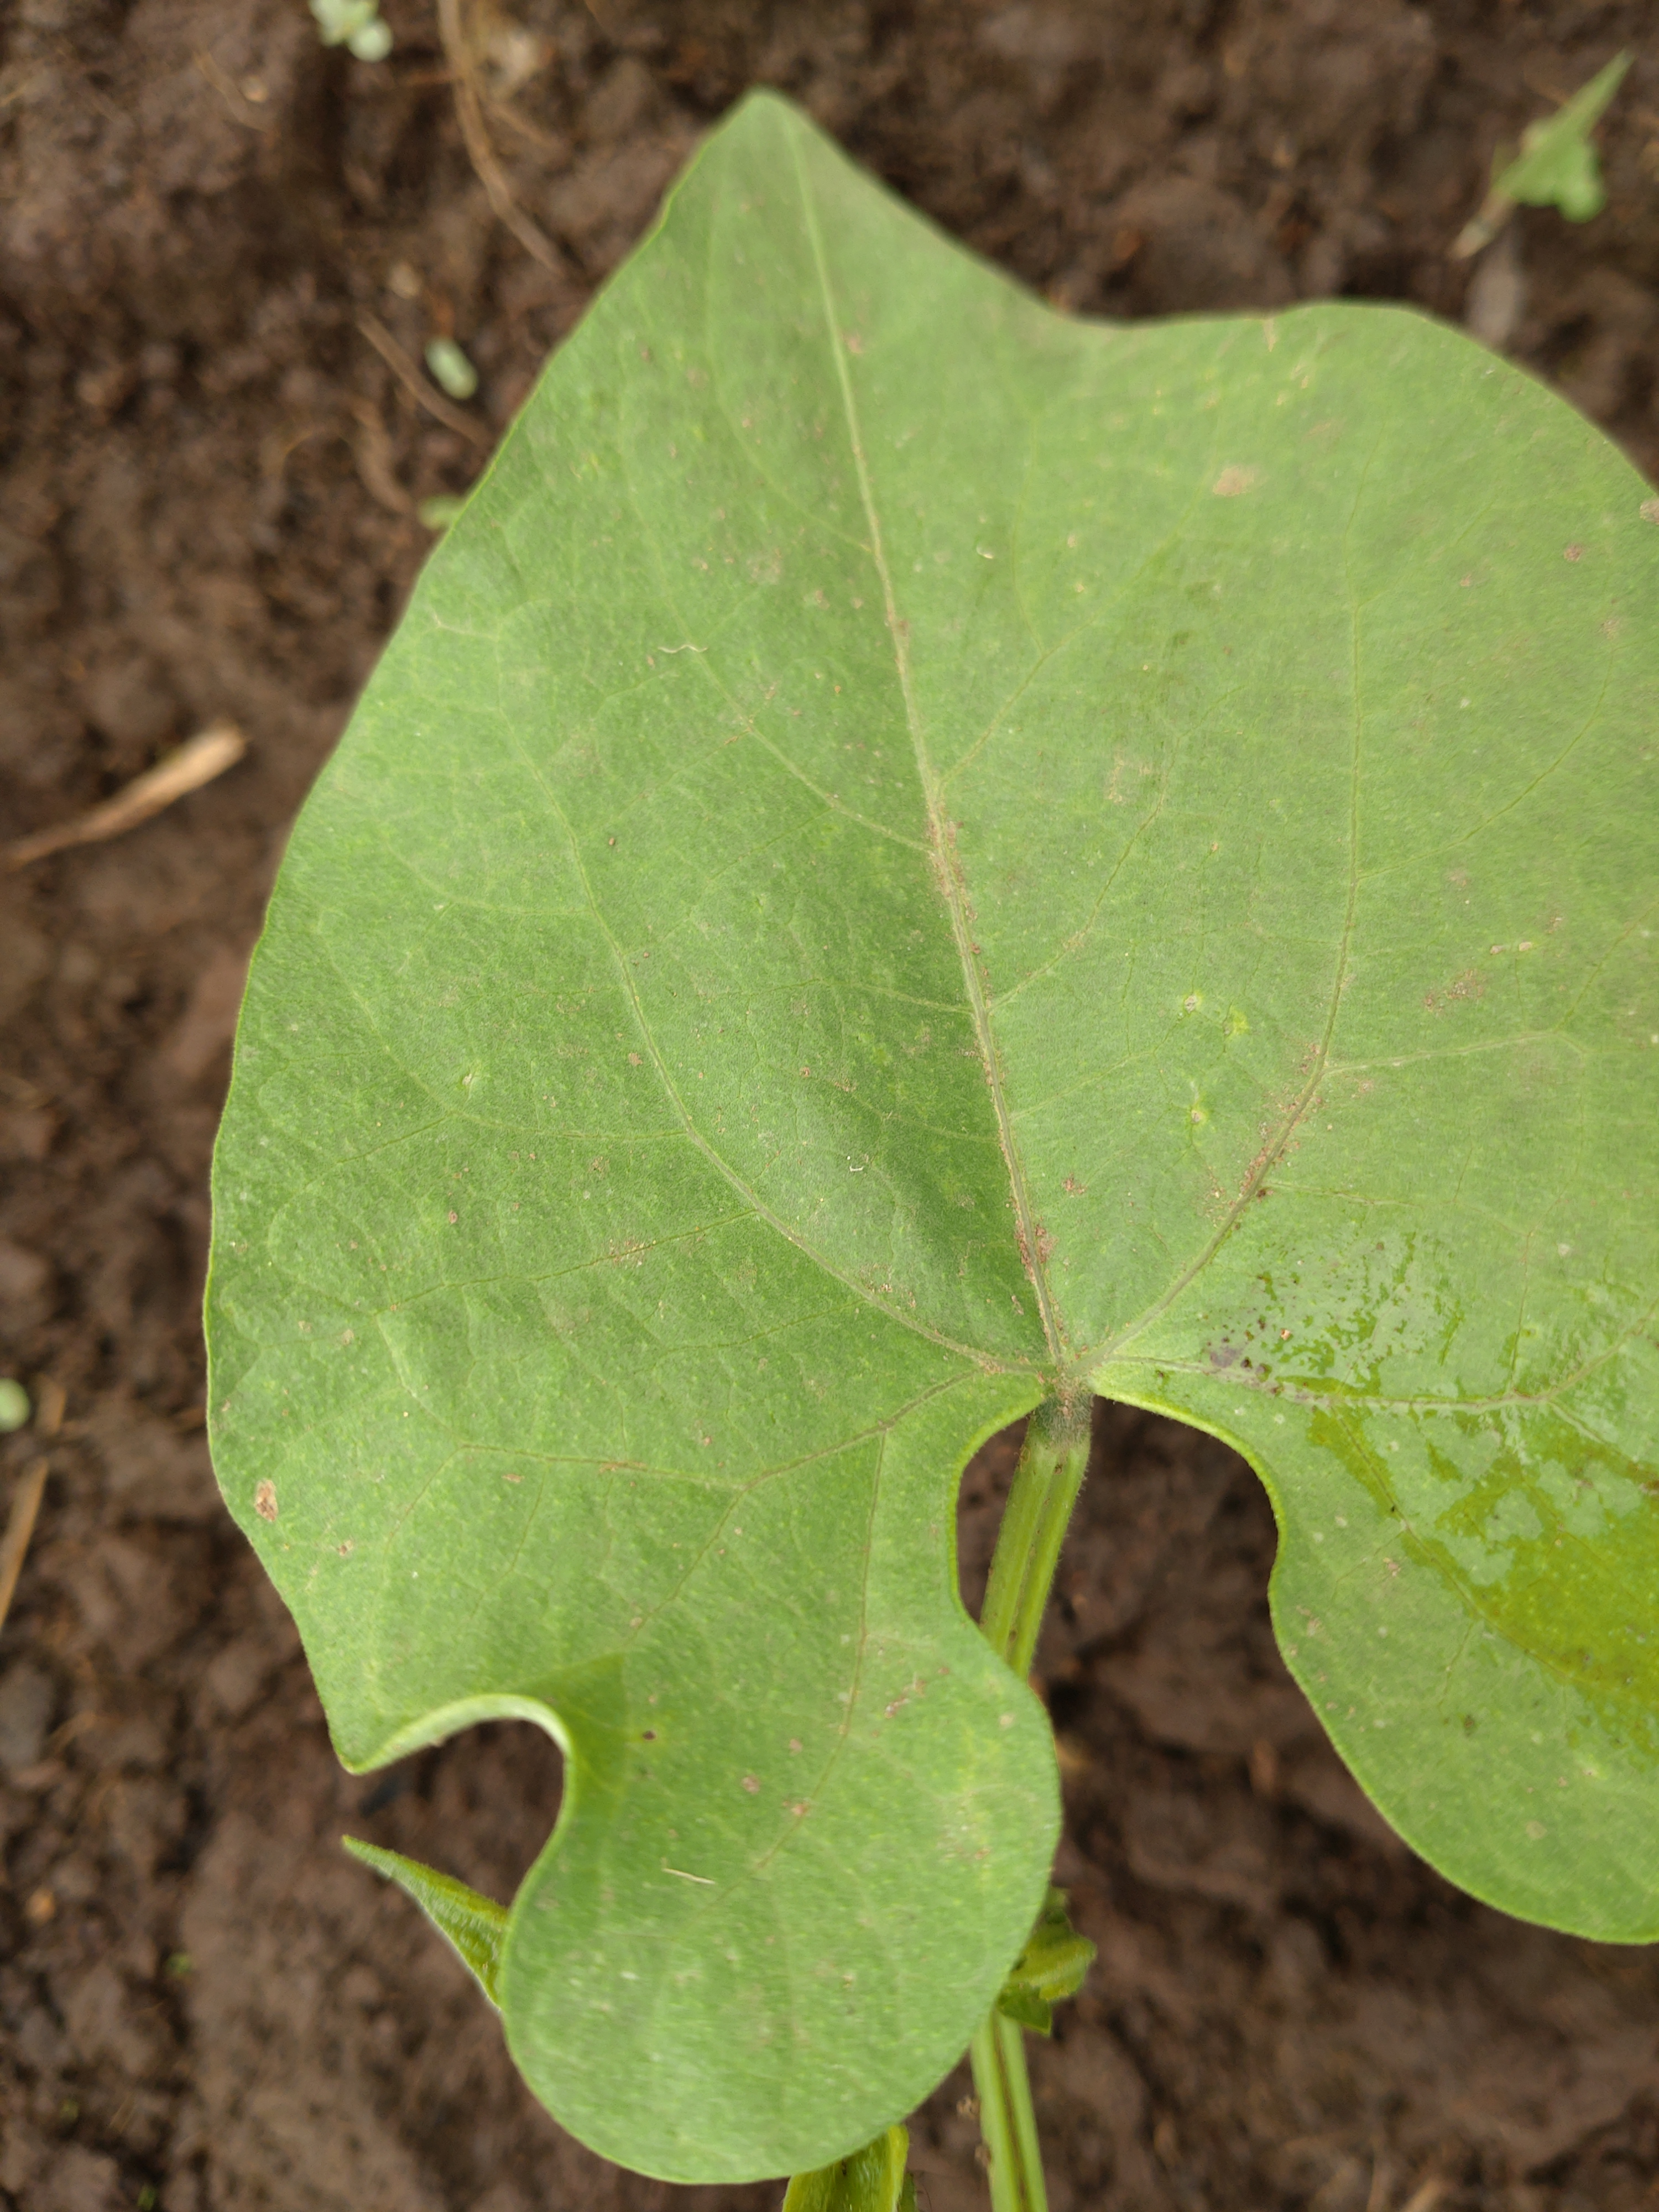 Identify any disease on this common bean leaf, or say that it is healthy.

healthy
